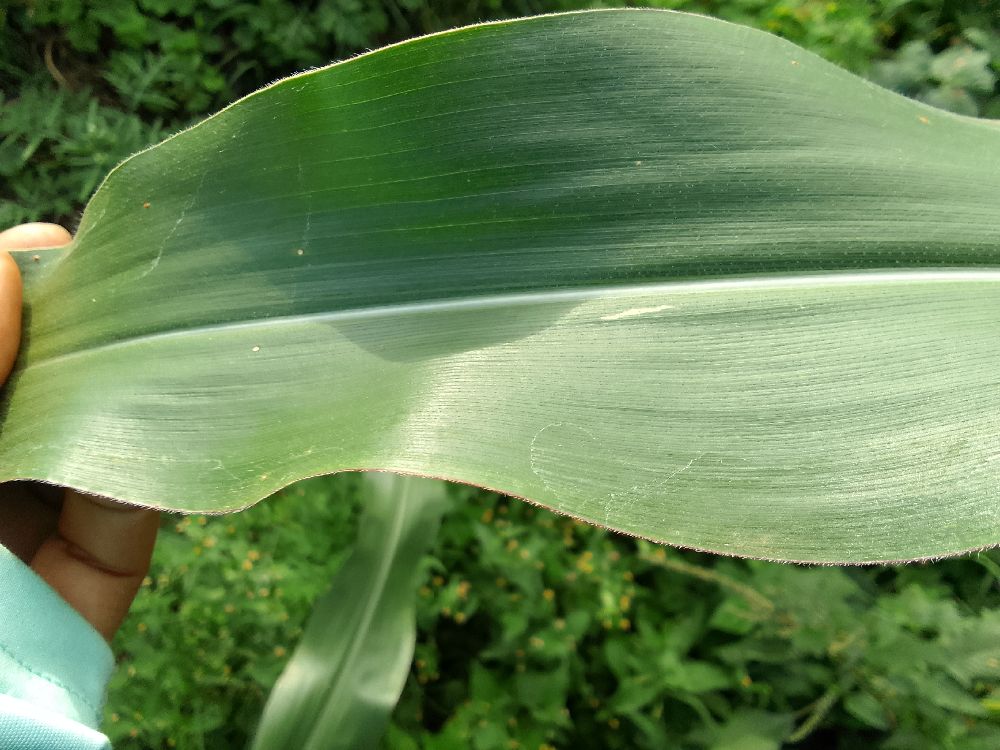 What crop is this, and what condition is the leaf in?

maize, healthy
